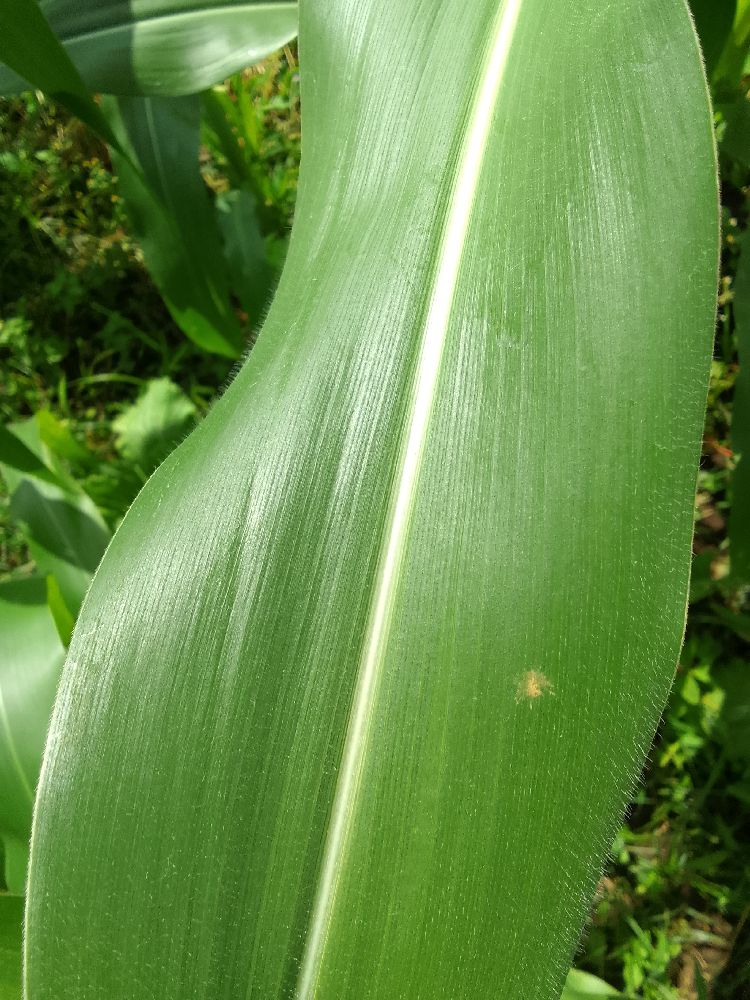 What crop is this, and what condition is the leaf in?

maize, healthy
